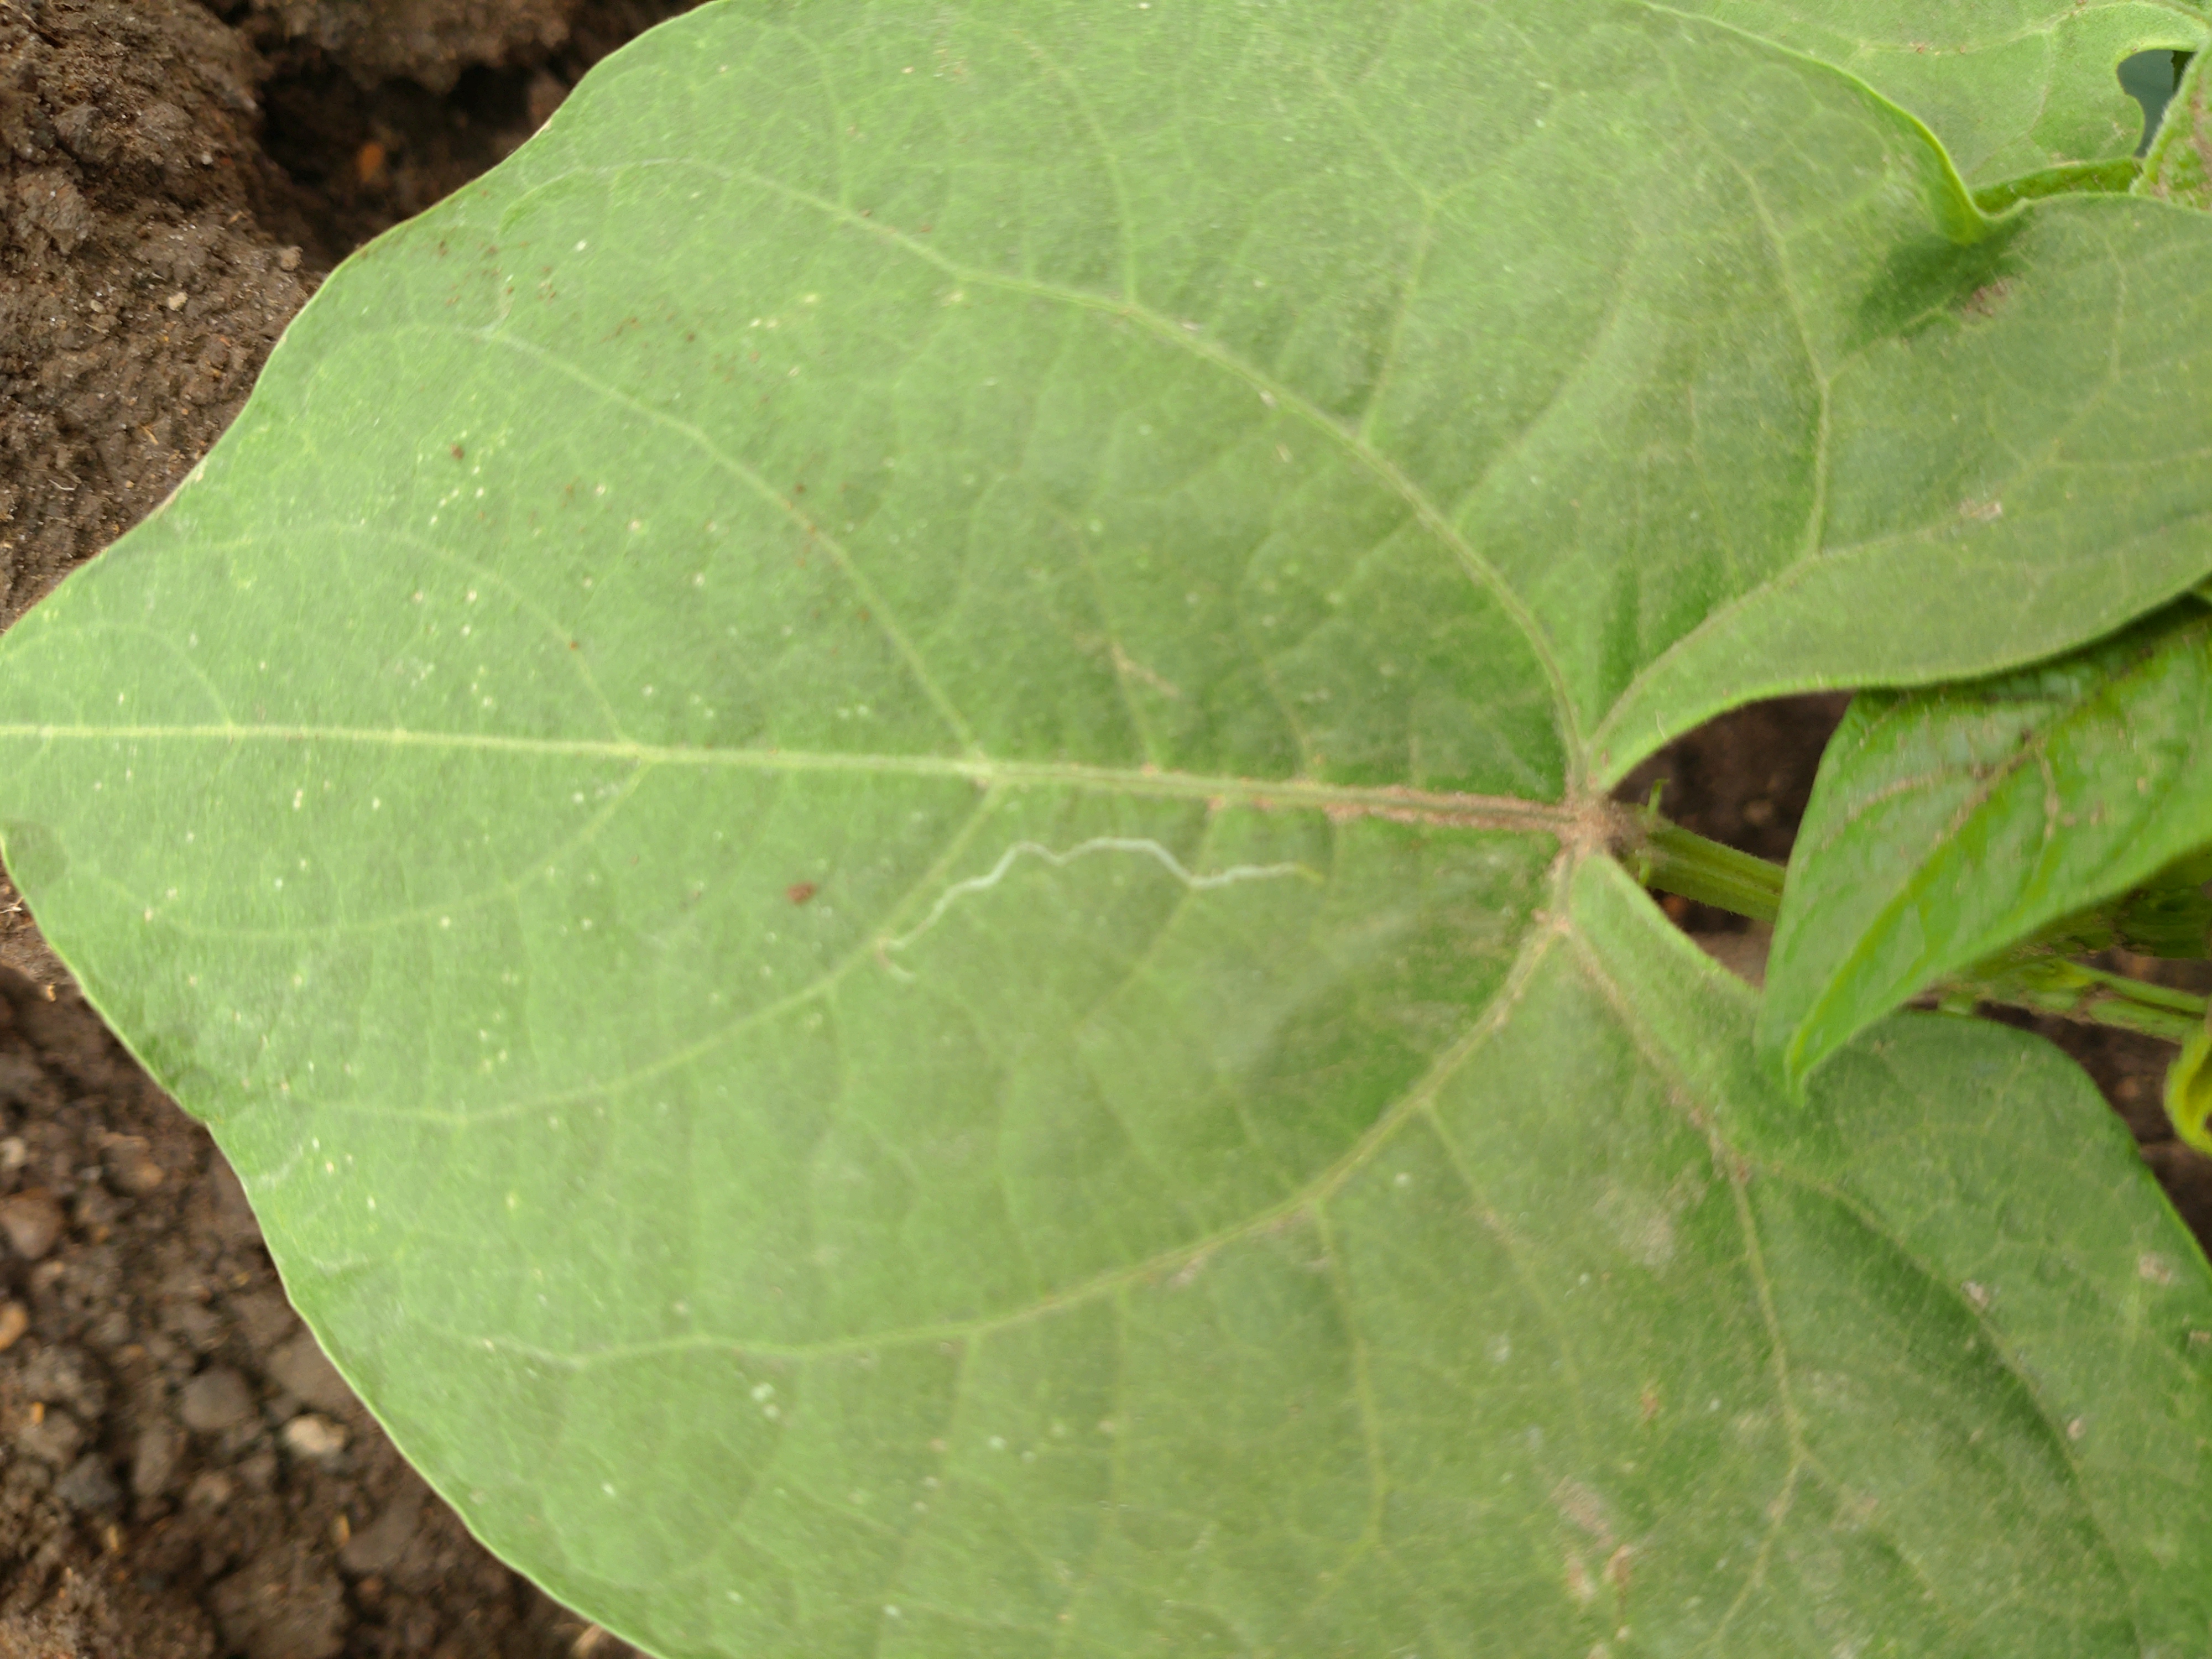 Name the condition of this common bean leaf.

healthy
